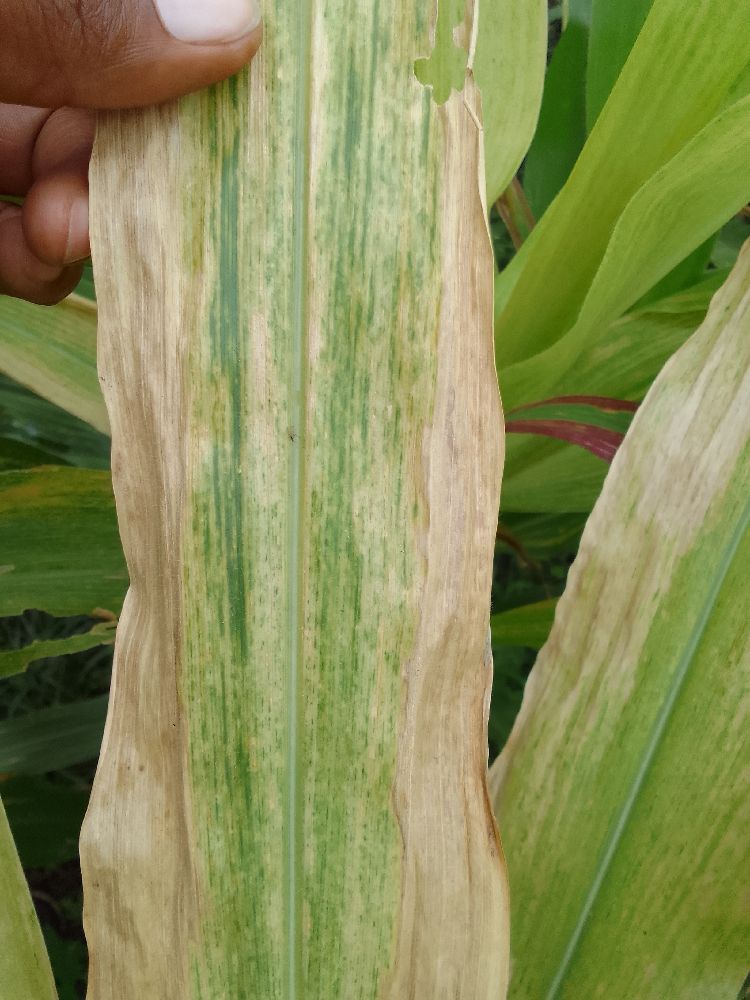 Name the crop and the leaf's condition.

maize, maize lethal necrosis
